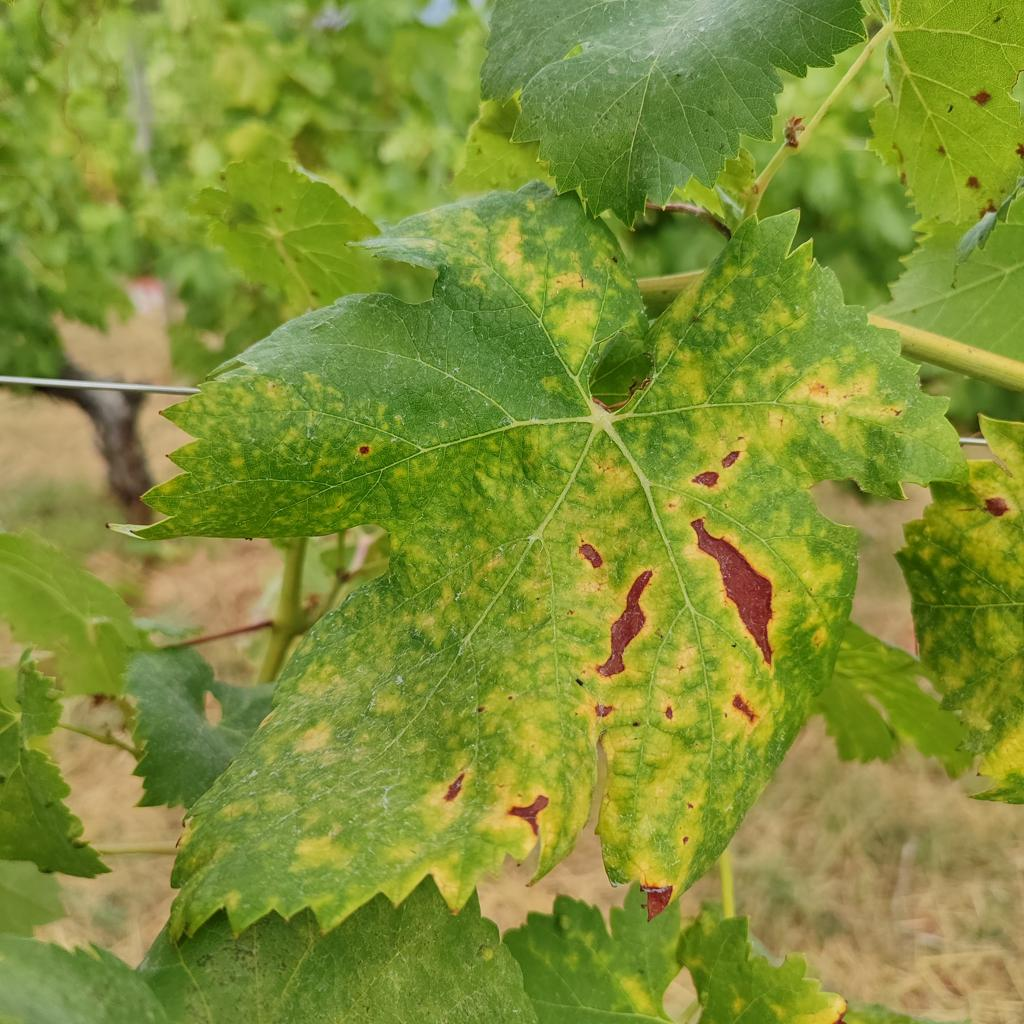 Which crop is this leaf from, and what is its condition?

grapevine, esca complex
